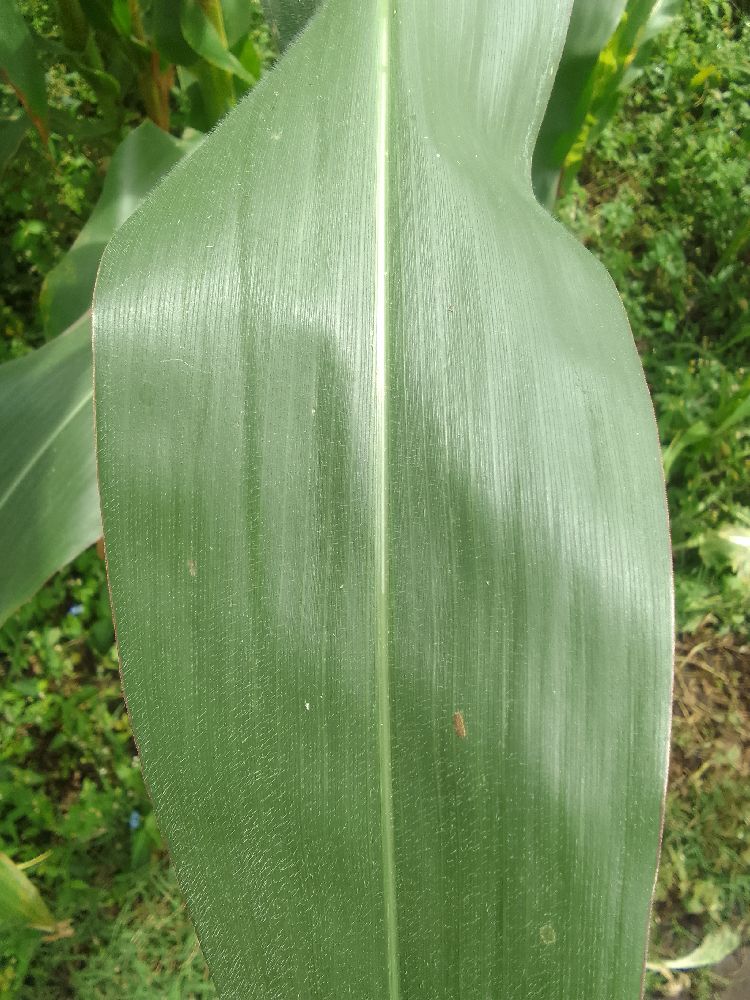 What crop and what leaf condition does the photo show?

maize, healthy
